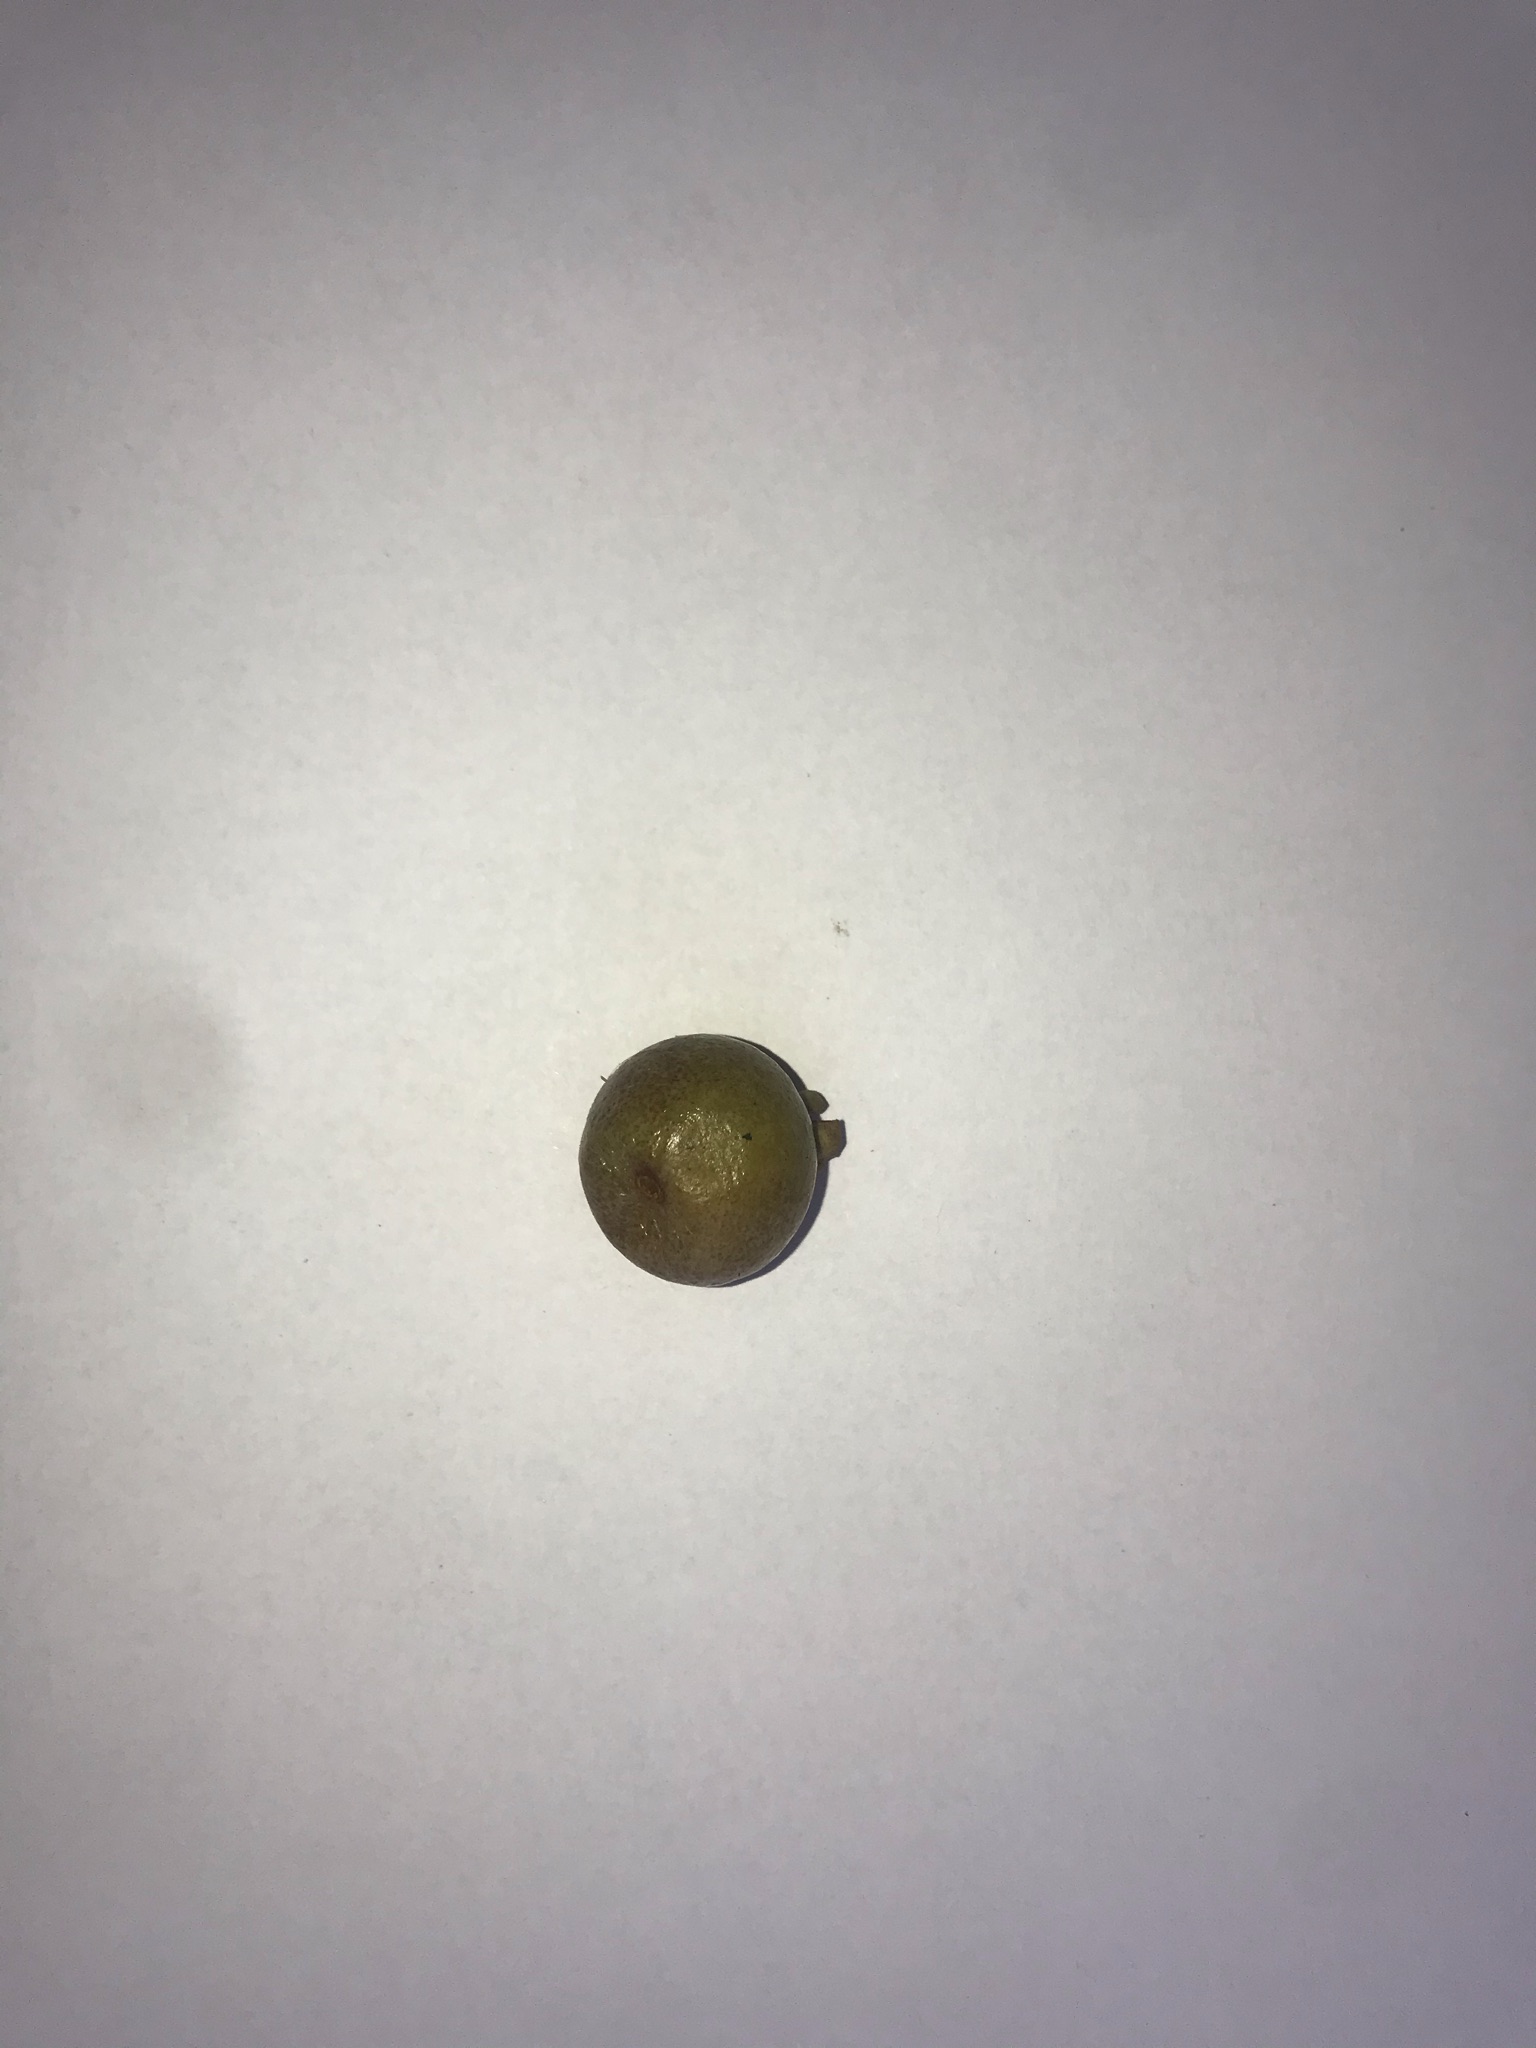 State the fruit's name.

gabiroba
